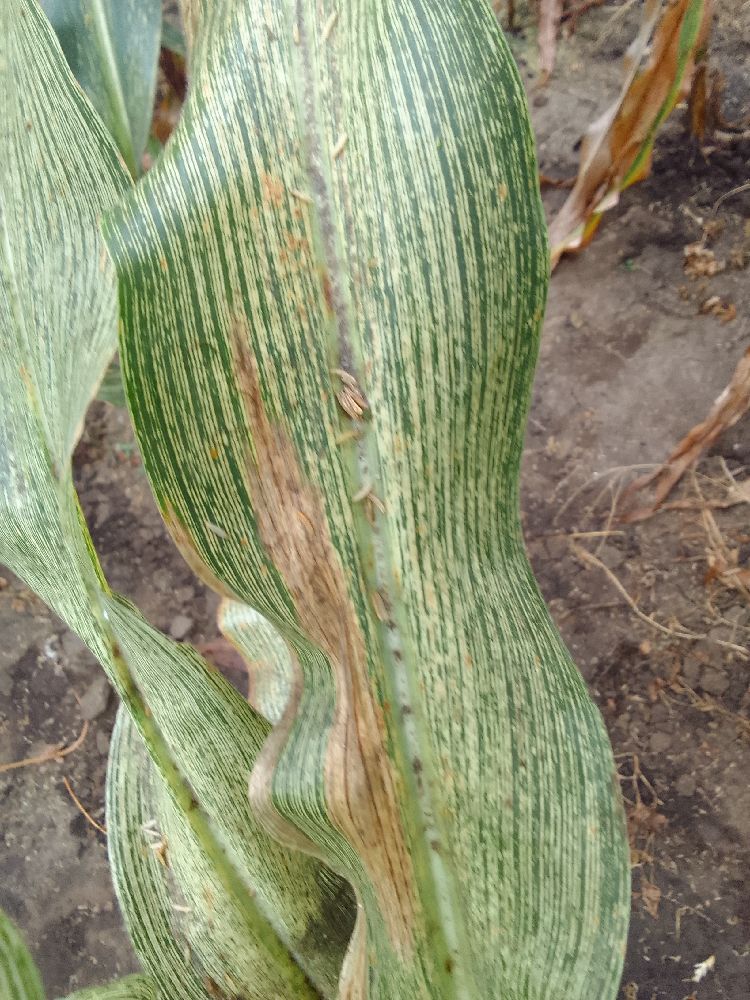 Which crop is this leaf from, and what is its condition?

maize, maize streak virus
